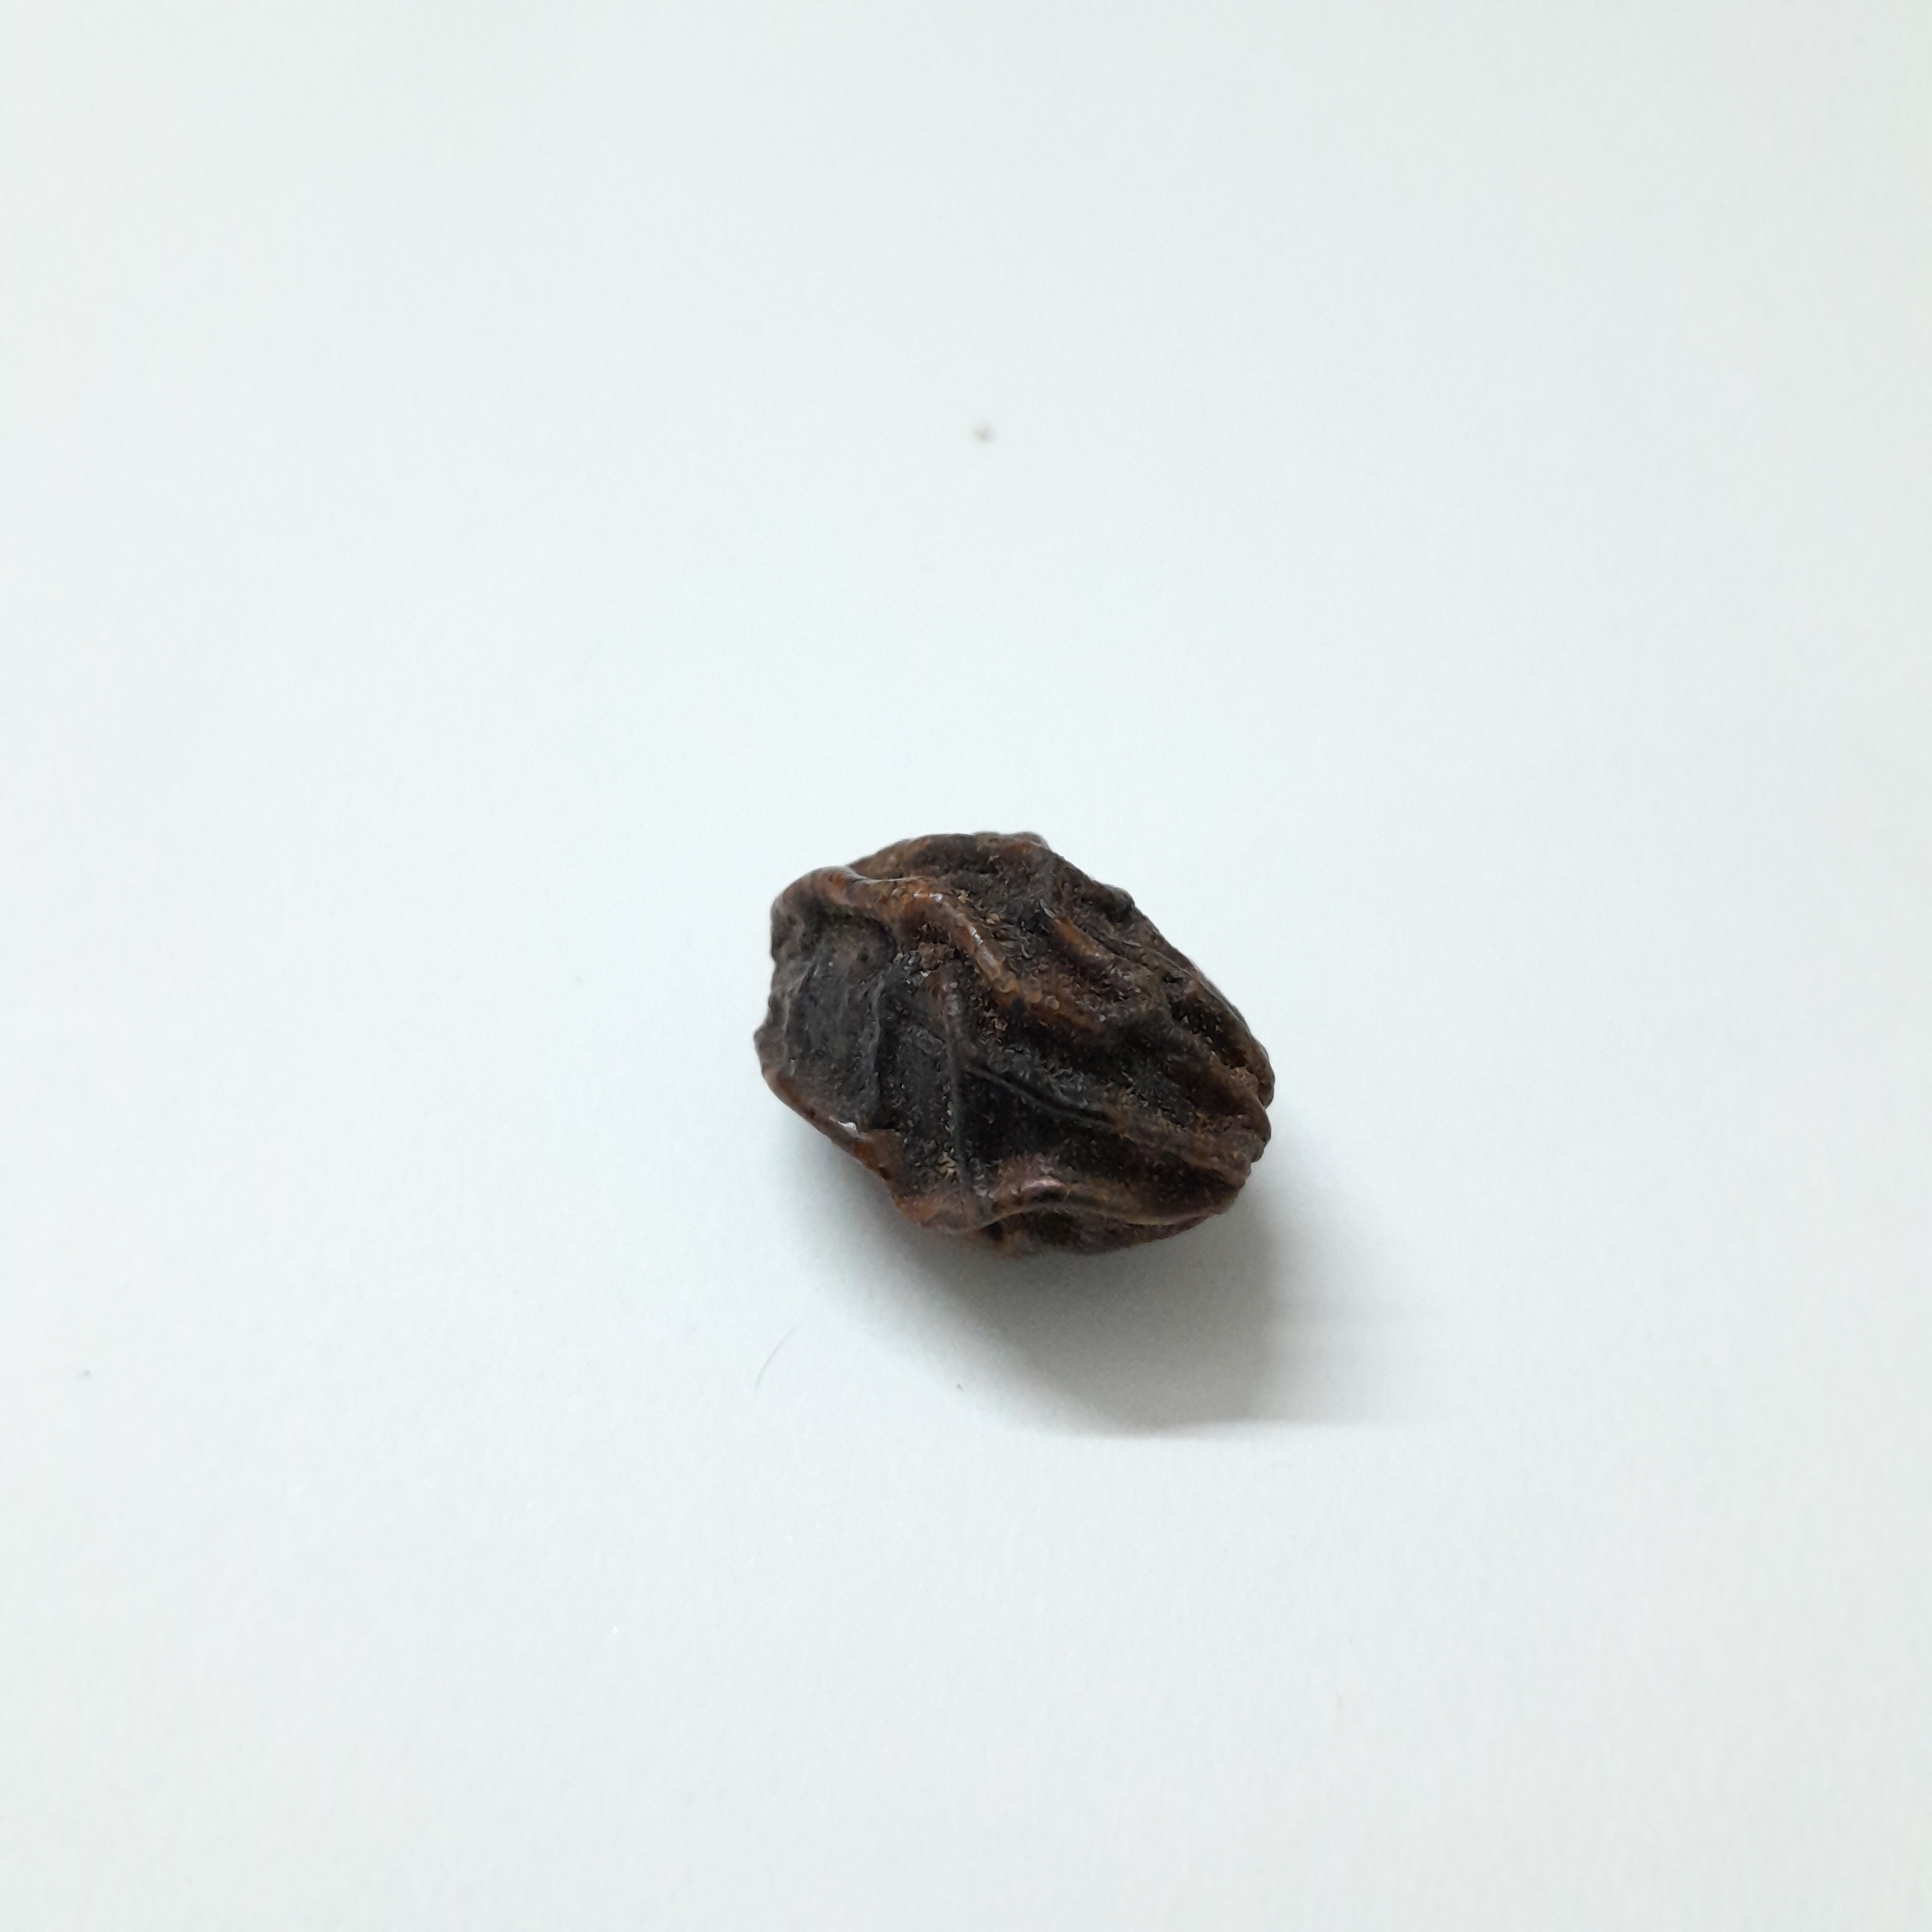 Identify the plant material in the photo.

kadukharik
